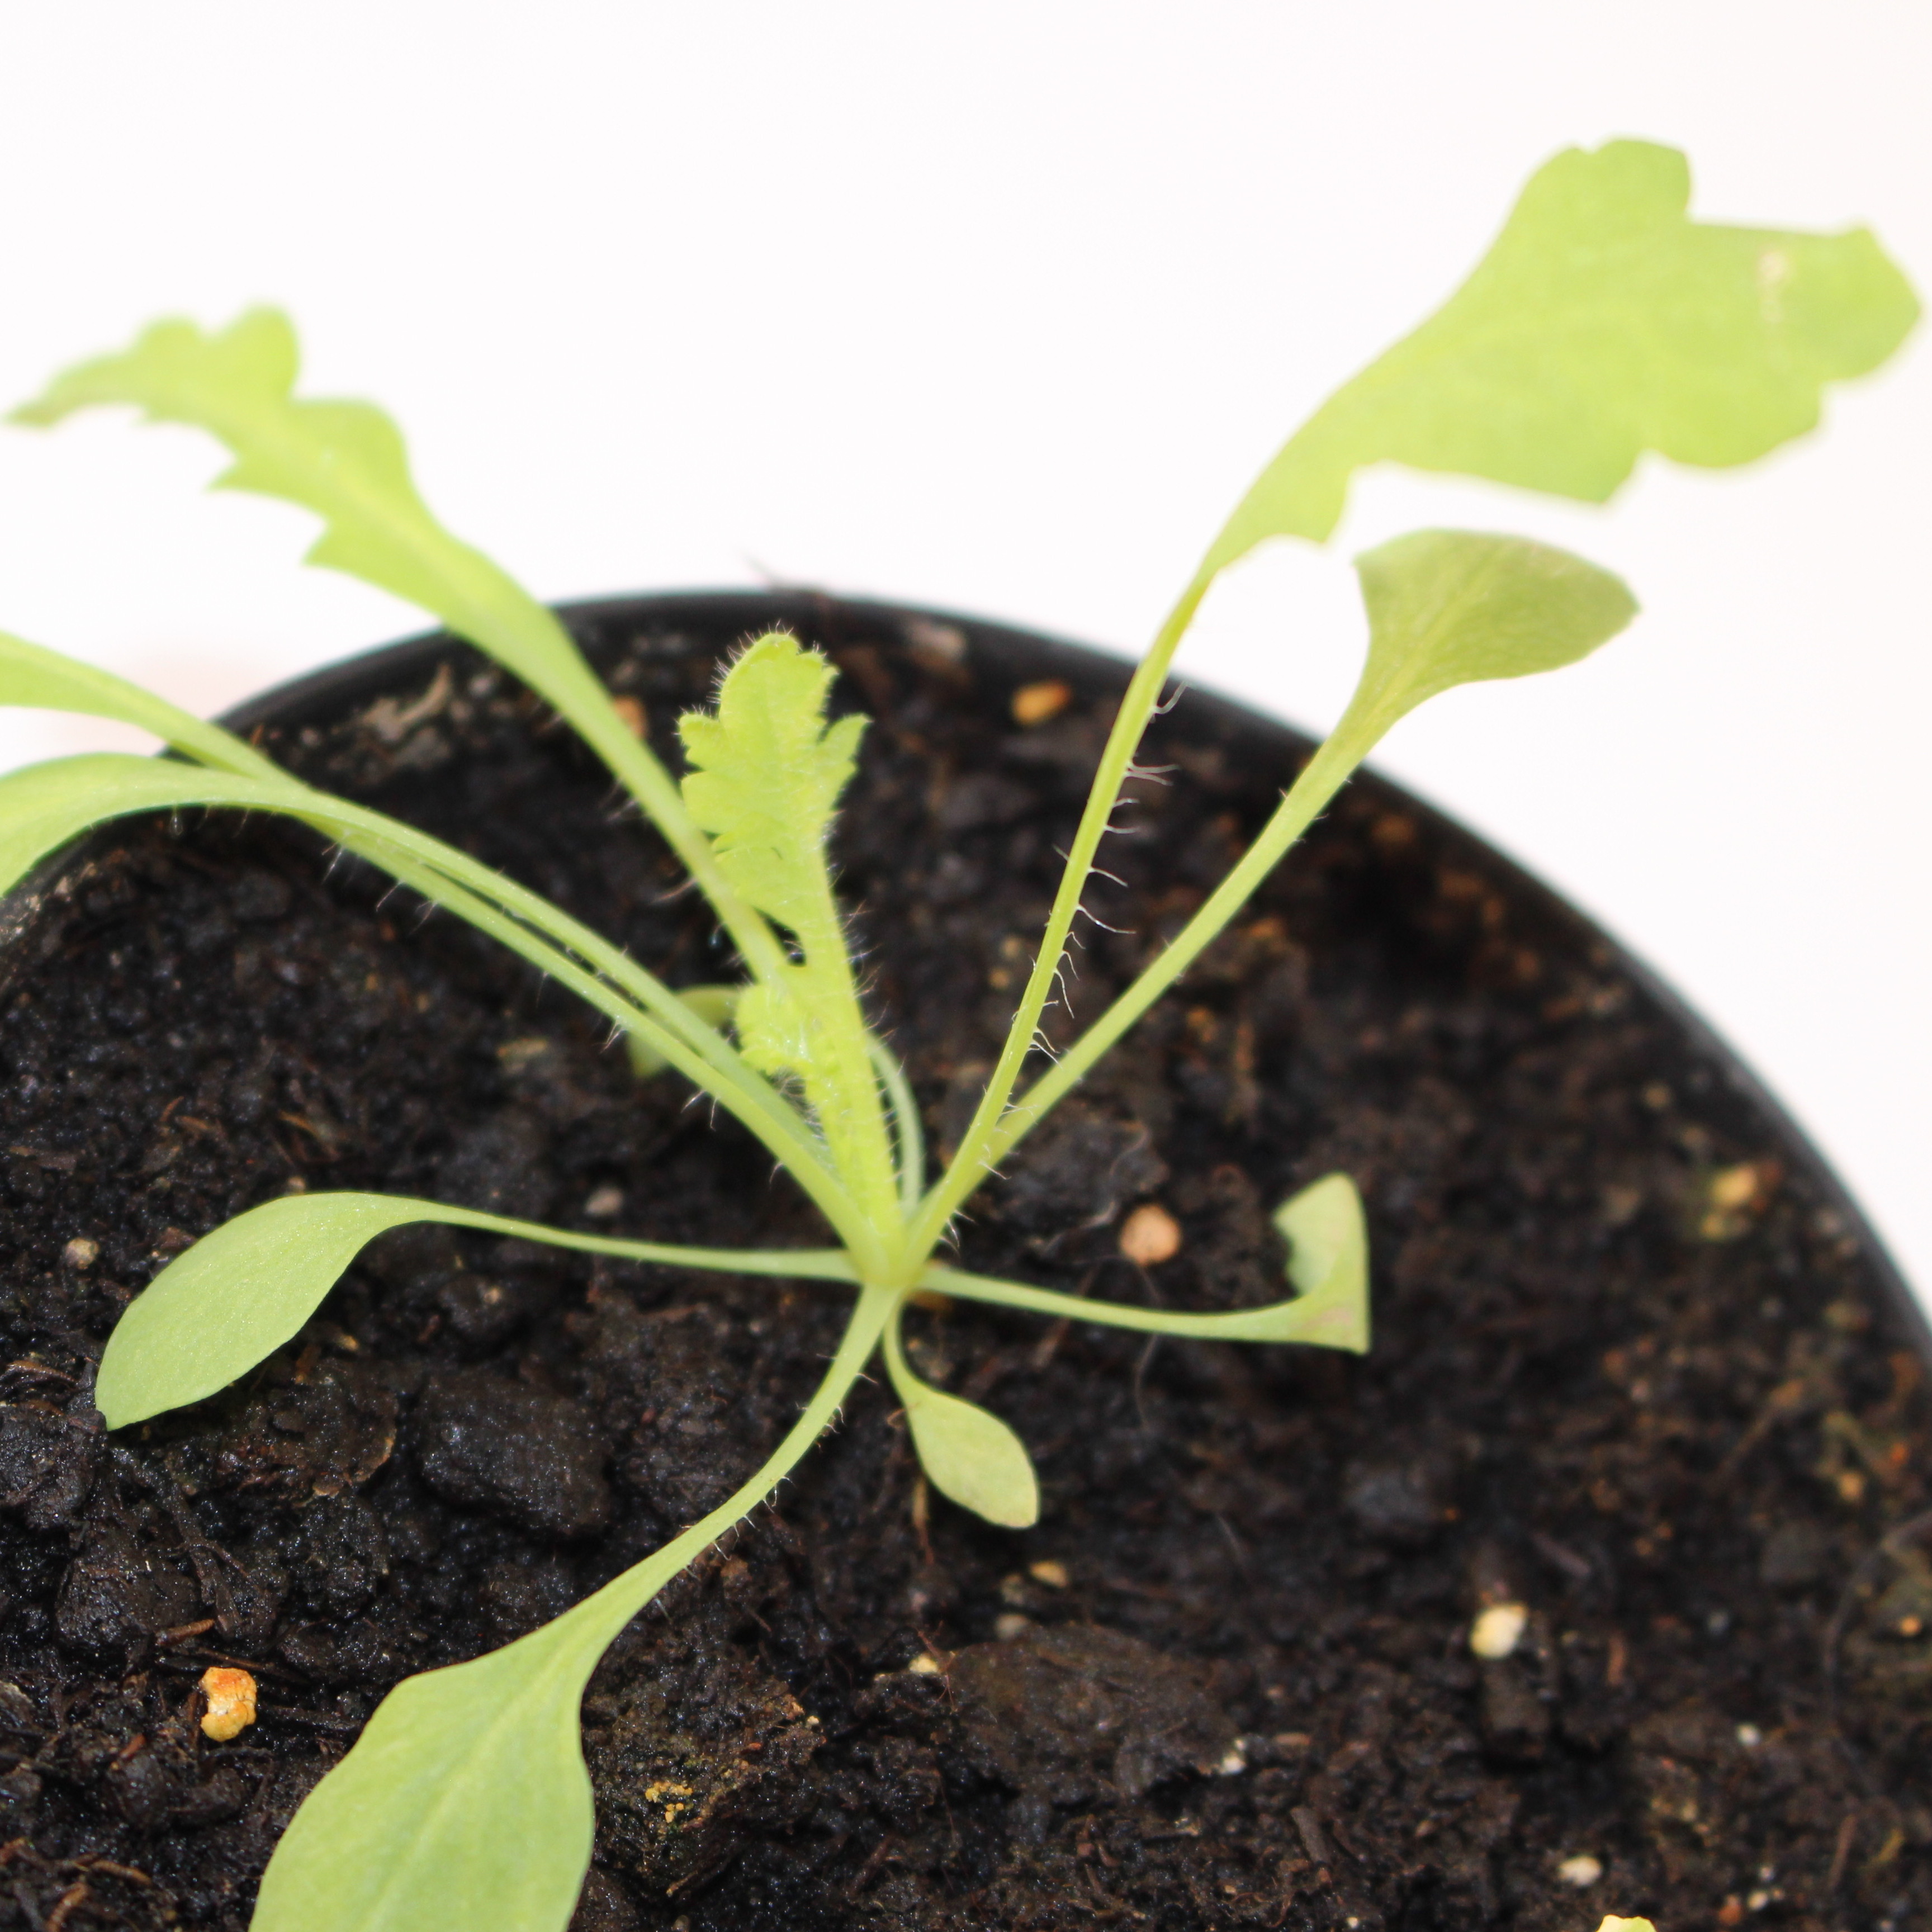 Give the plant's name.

Papaver rhoeas
